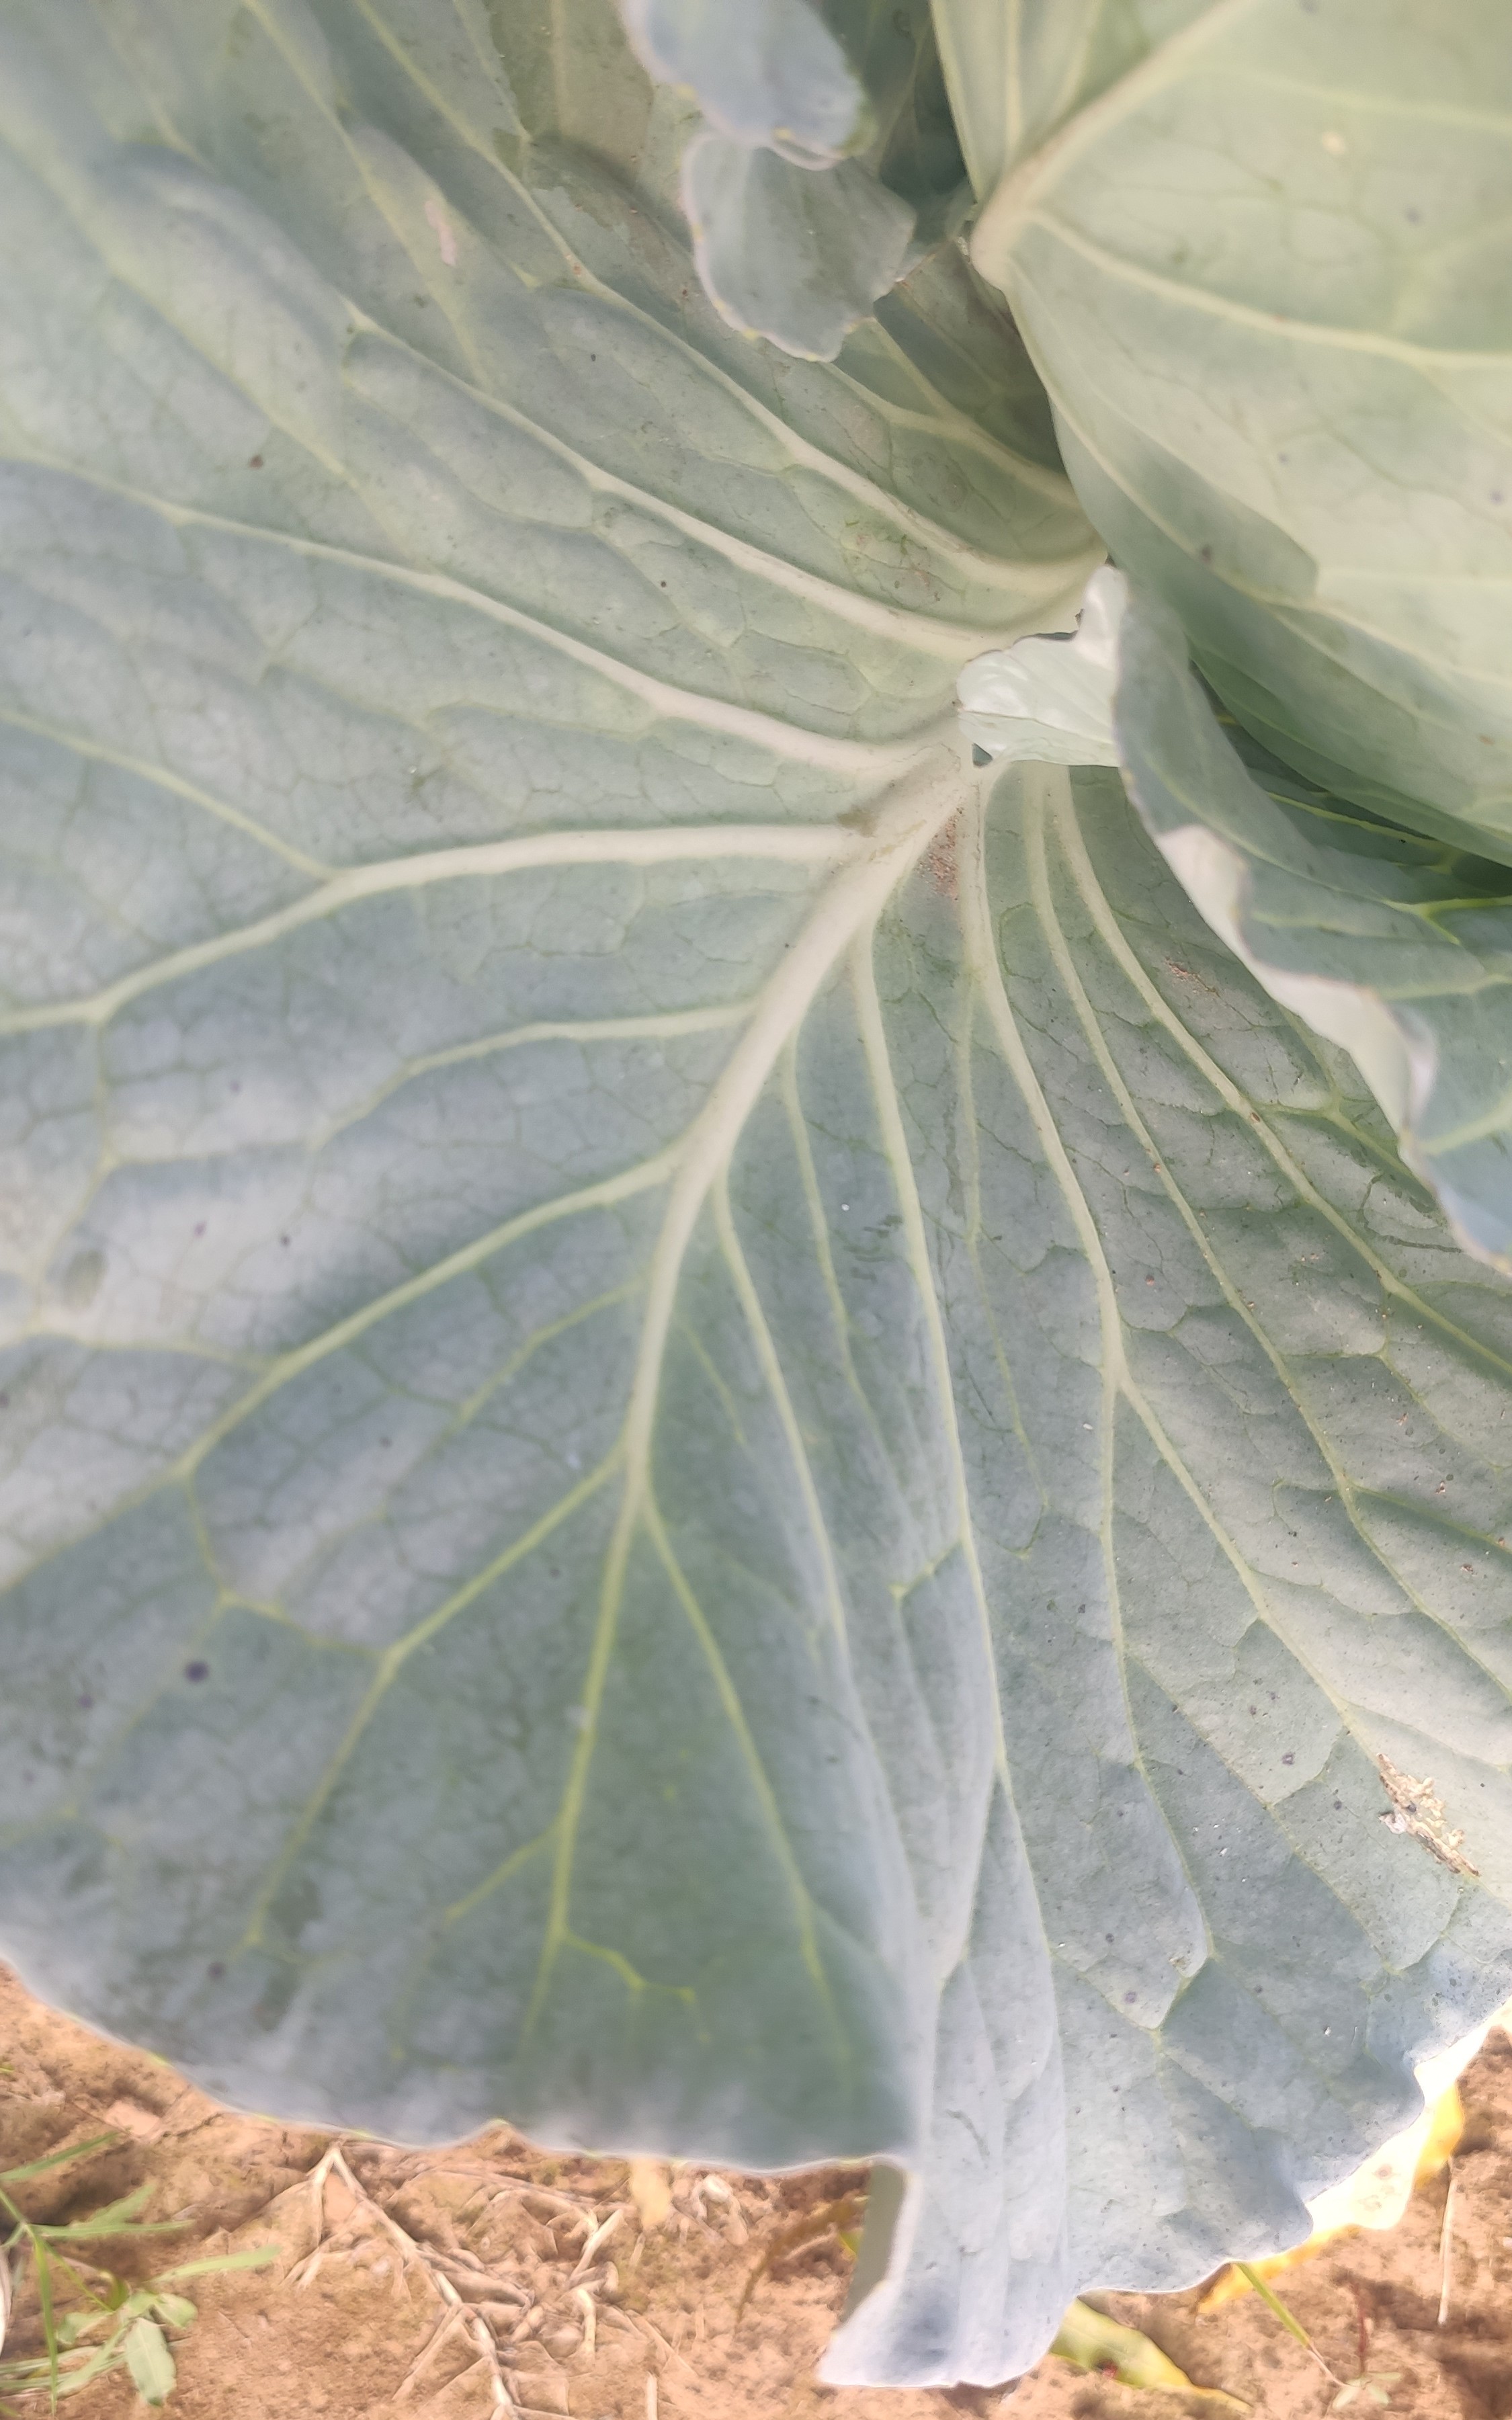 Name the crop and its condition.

cabbage, healthy
